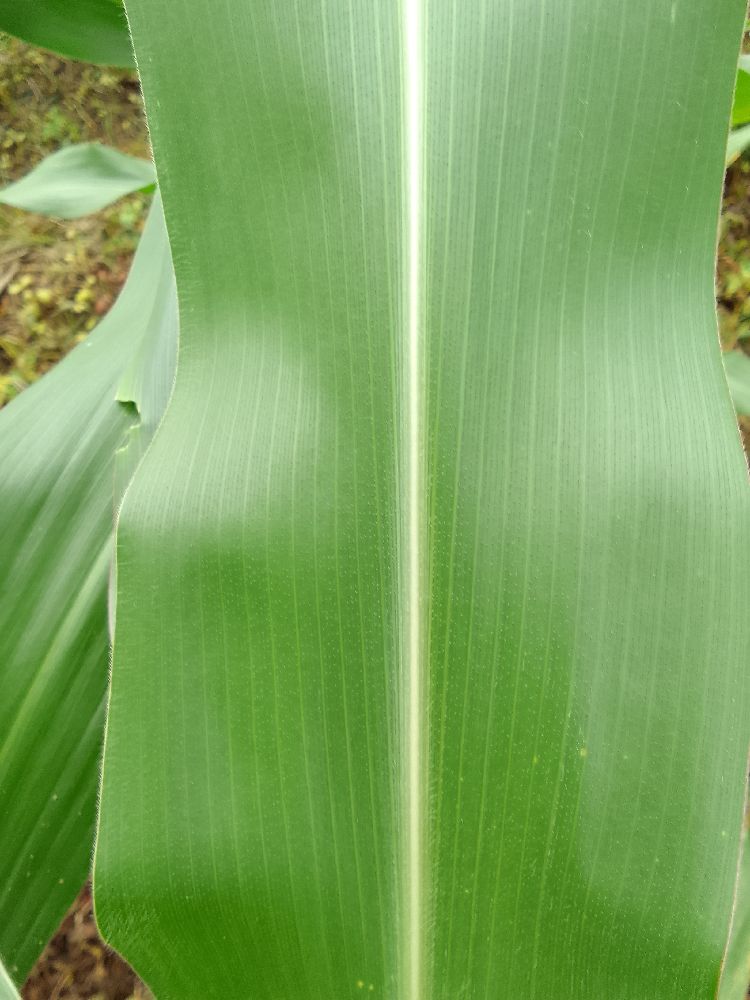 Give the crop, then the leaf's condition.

maize, healthy
